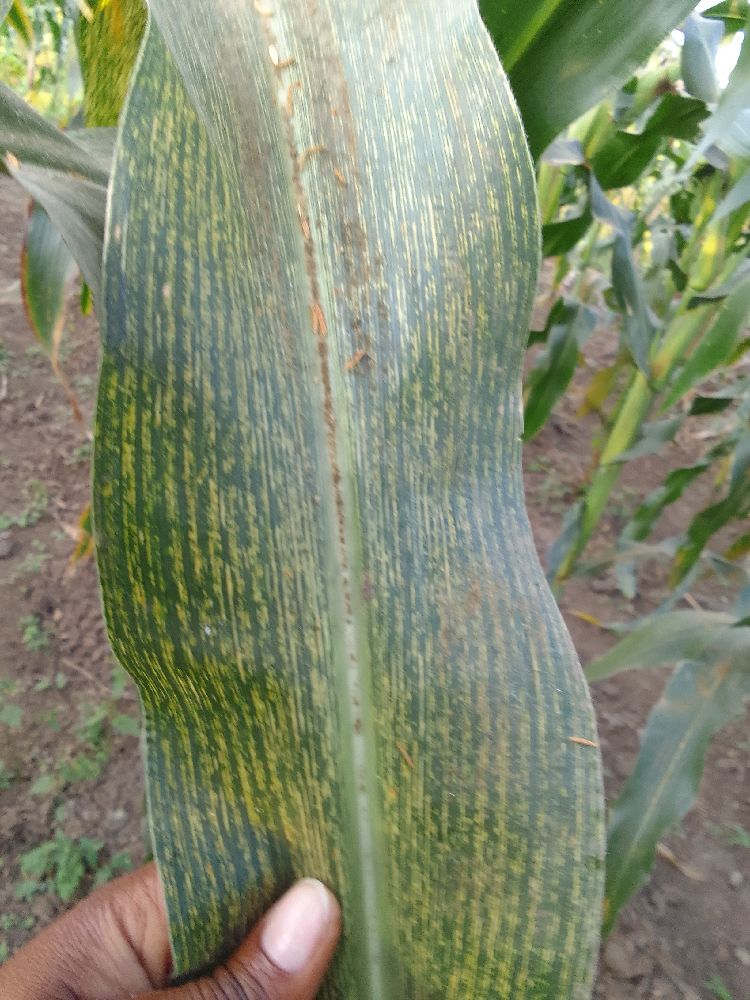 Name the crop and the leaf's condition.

maize, maize streak virus
